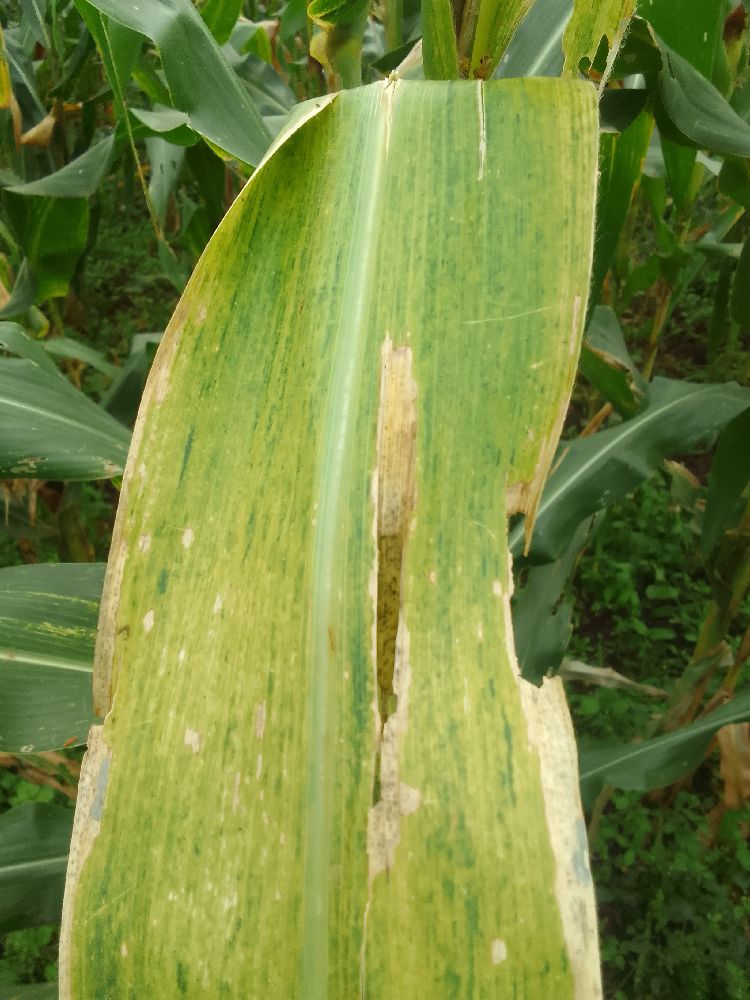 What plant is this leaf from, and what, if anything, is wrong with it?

maize, maize lethal necrosis
